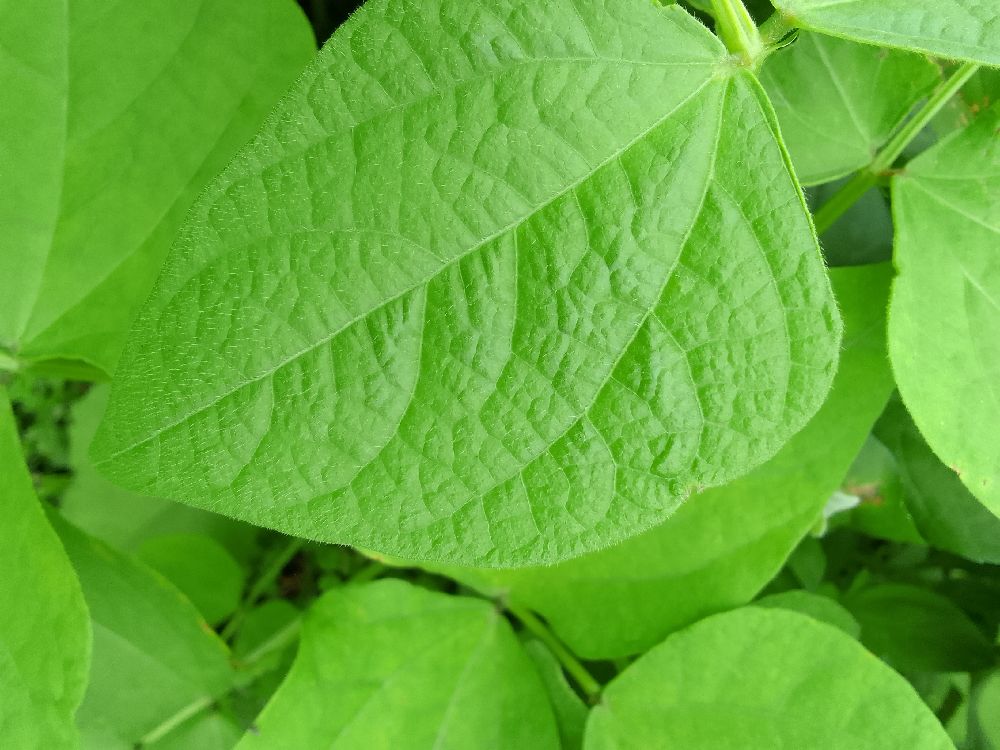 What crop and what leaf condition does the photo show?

common bean, healthy
